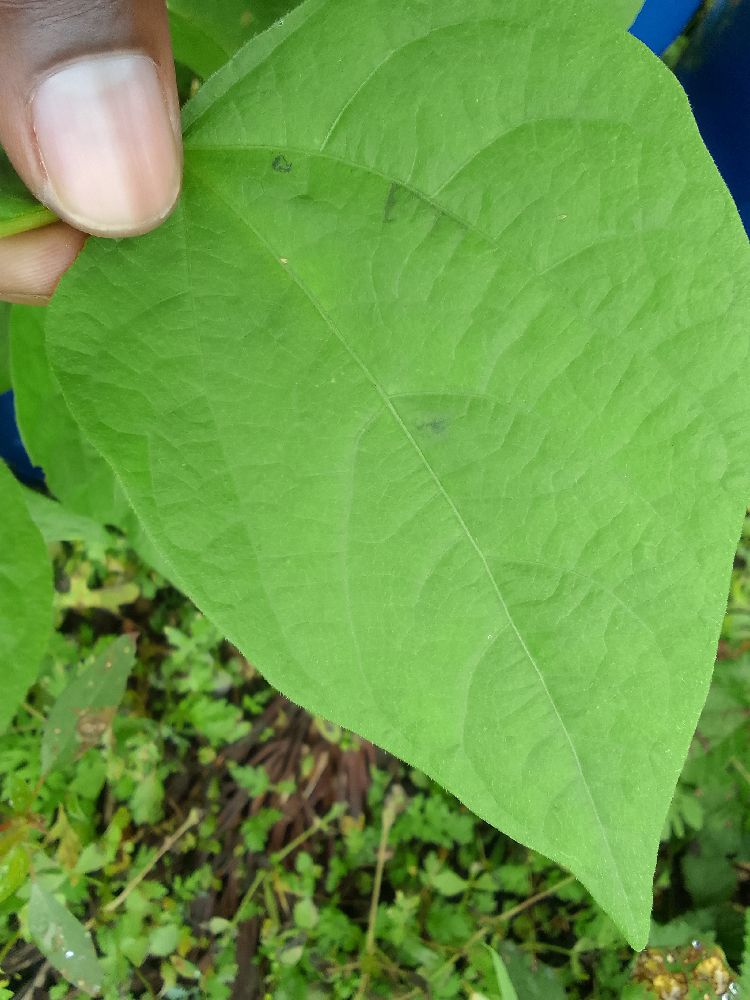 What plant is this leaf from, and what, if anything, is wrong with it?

common bean, healthy
